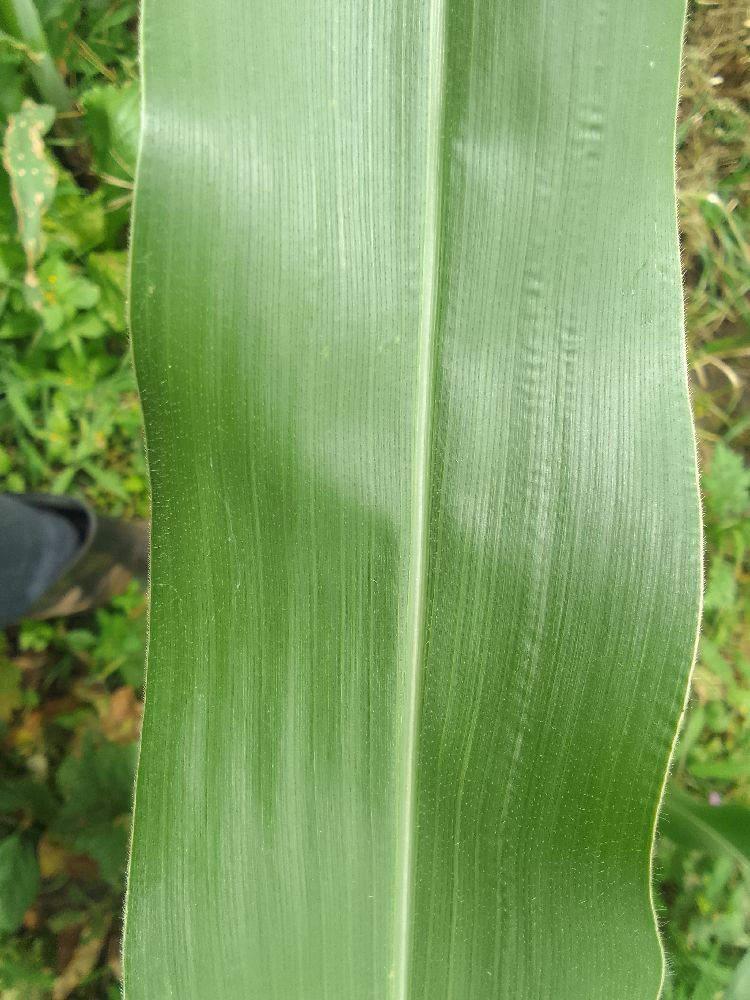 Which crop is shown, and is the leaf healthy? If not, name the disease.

maize, healthy
